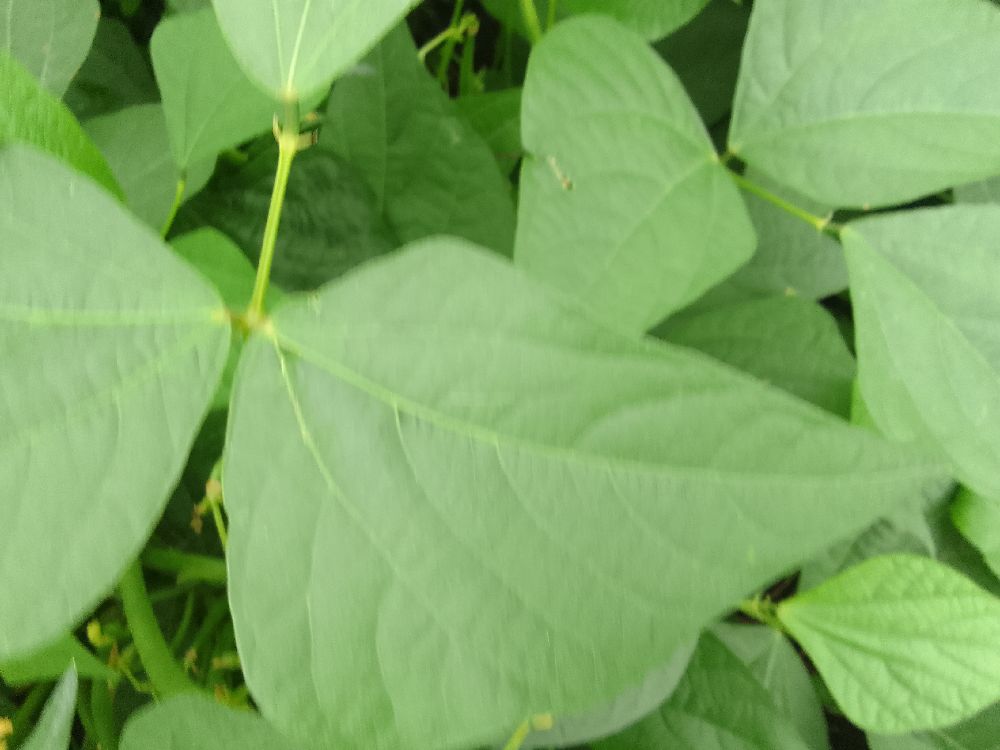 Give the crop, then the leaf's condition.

common bean, healthy
